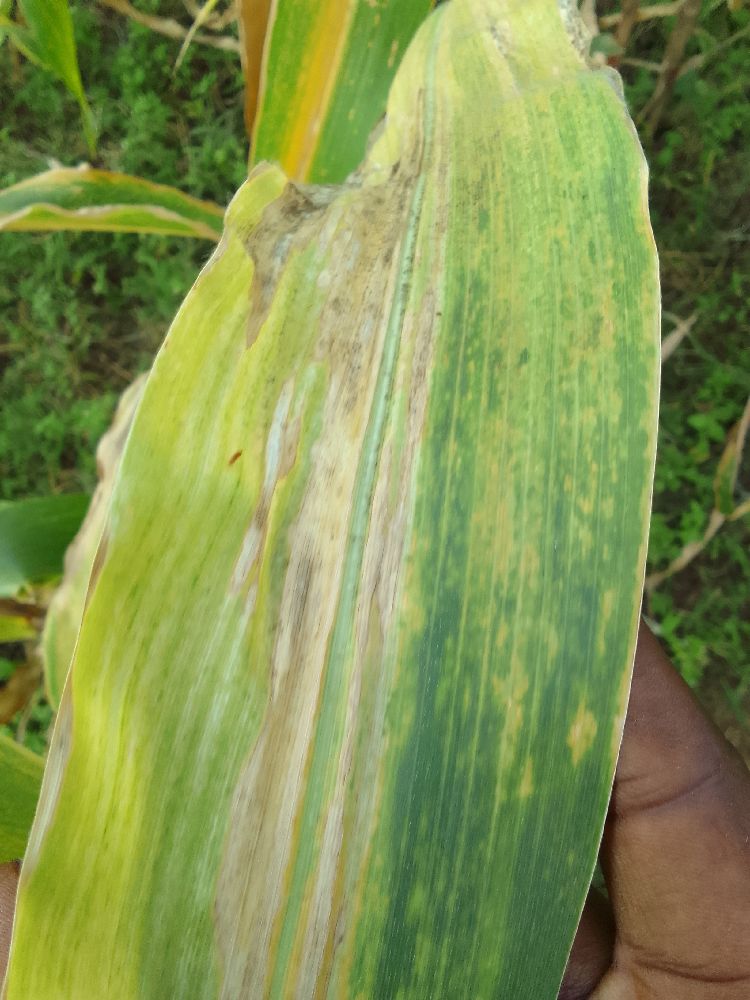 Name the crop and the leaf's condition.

maize, maize lethal necrosis
